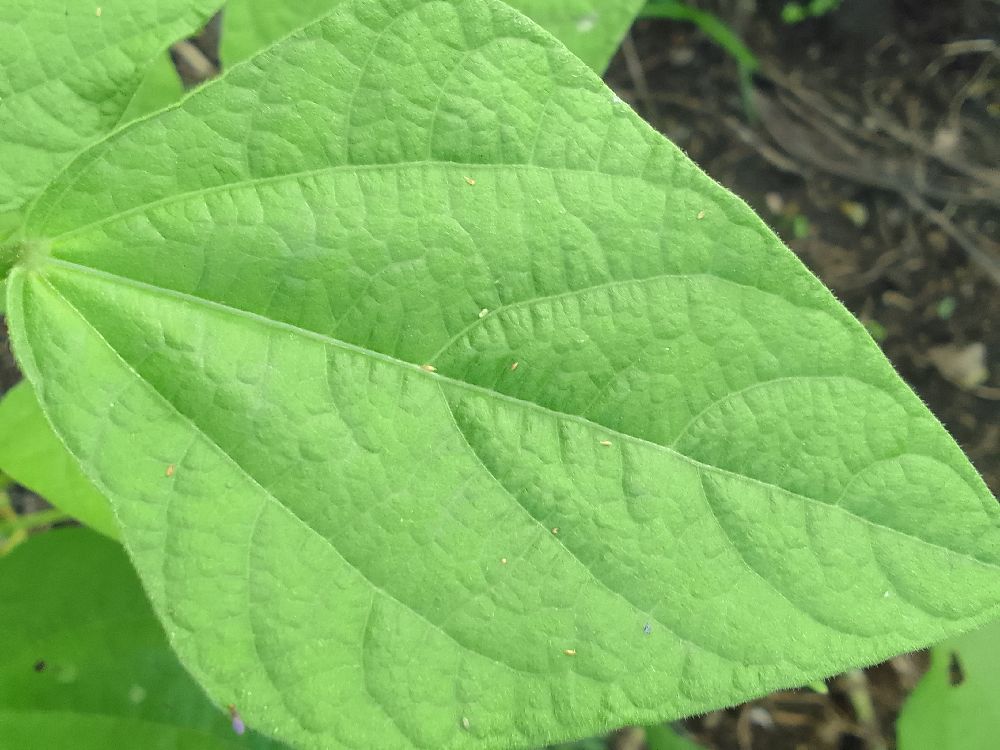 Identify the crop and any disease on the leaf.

common bean, healthy
